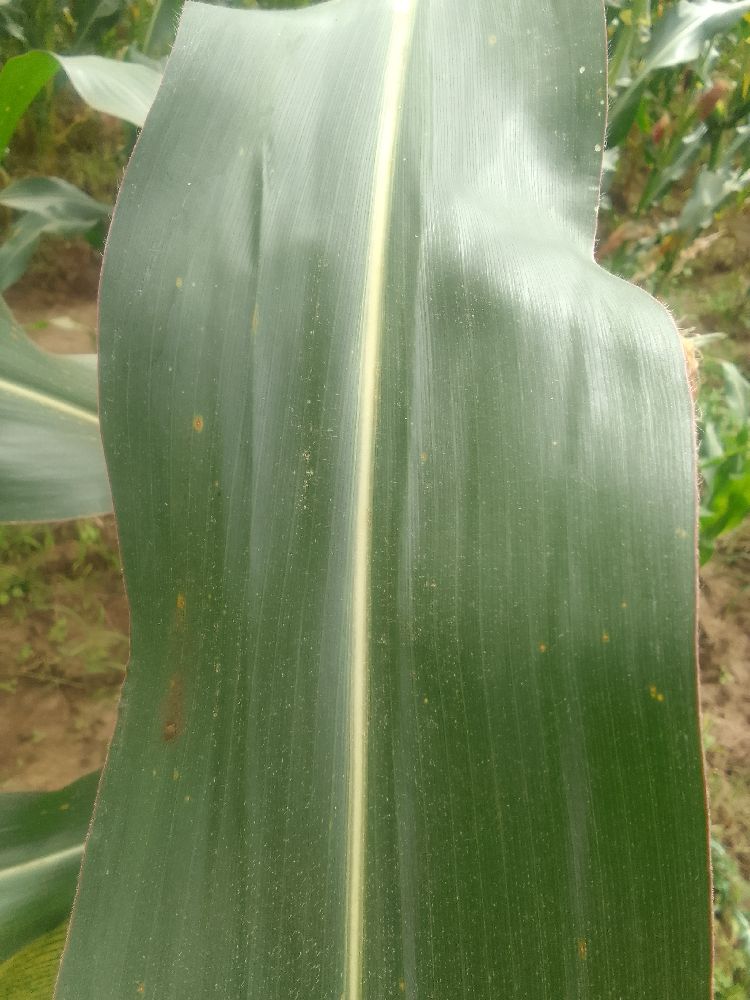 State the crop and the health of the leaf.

maize, healthy
